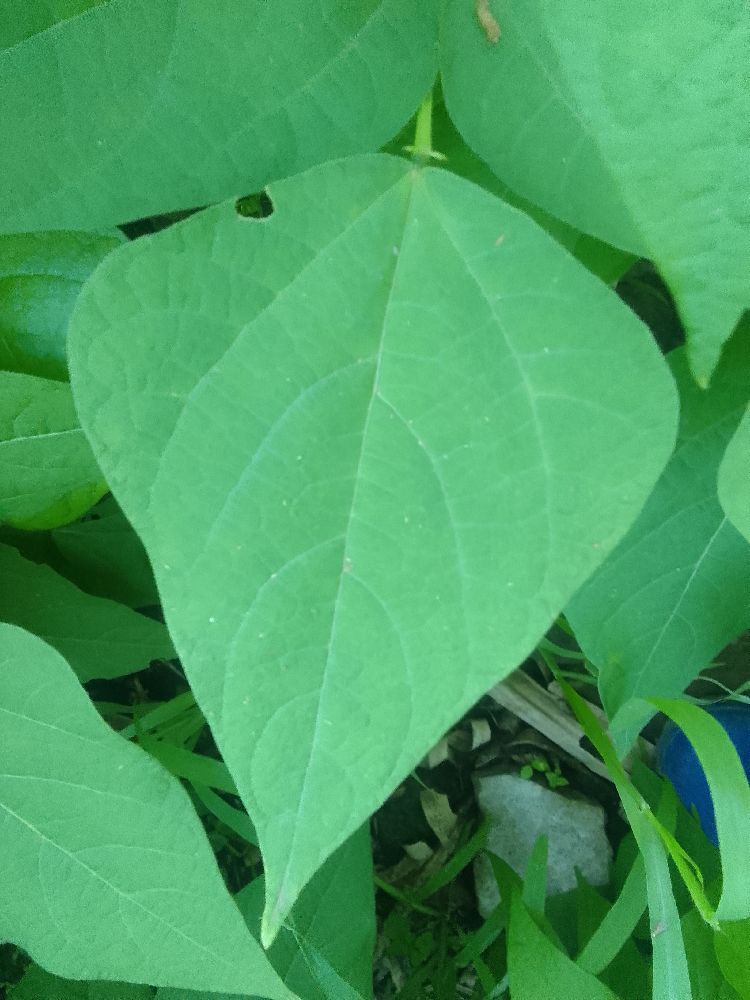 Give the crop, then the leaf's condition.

common bean, healthy
